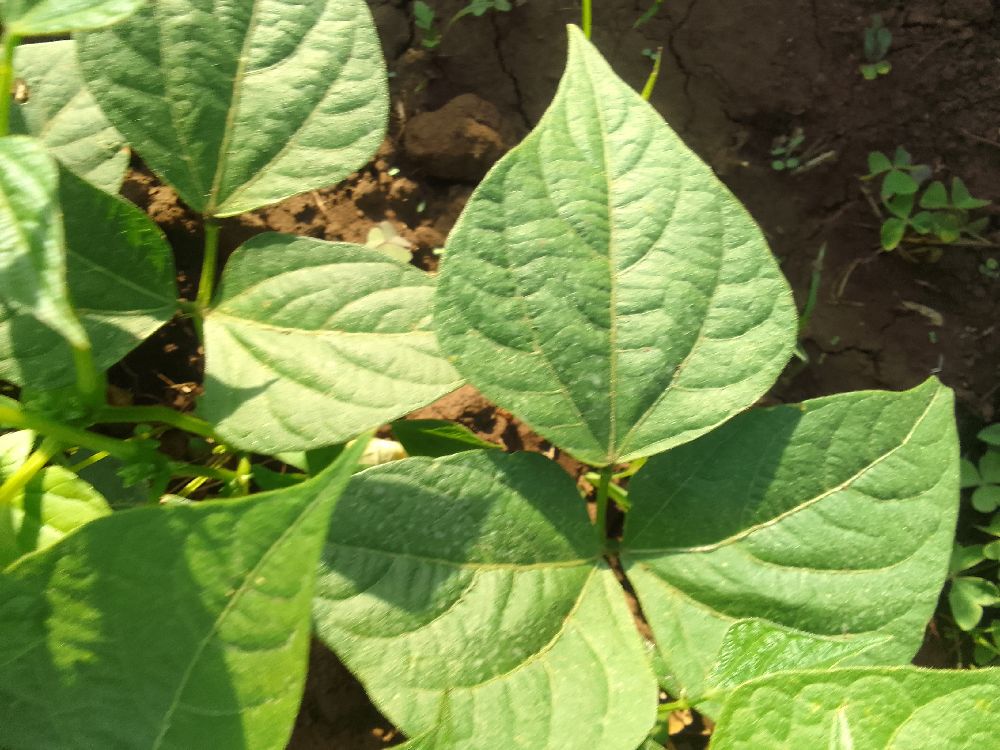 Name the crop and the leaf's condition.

common bean, healthy
